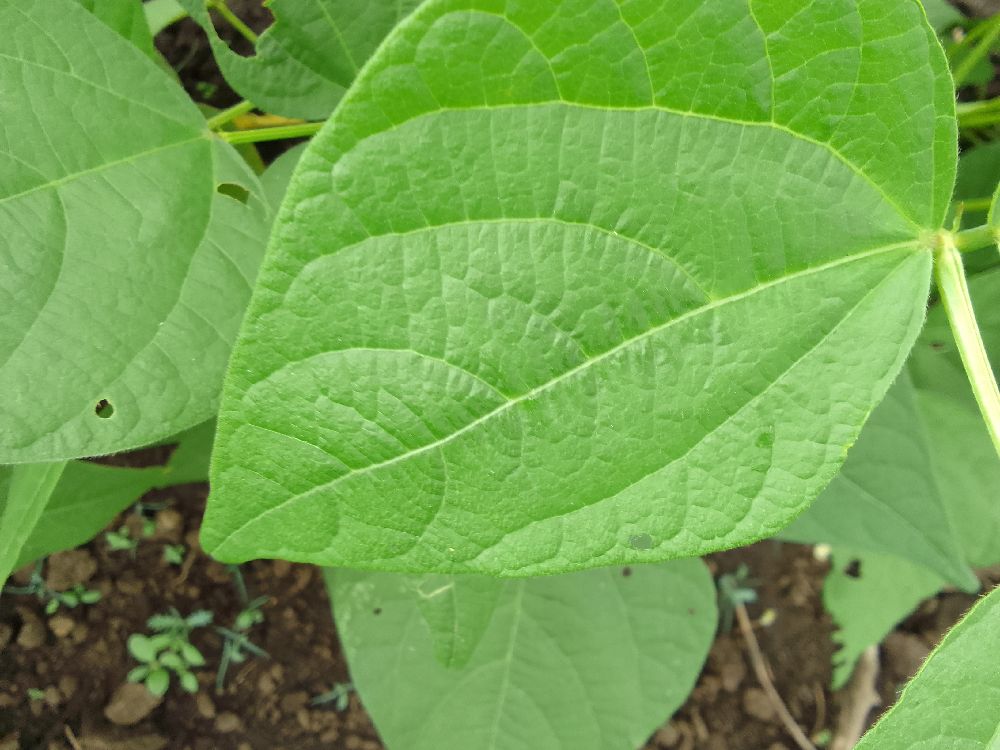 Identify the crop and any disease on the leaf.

common bean, healthy
